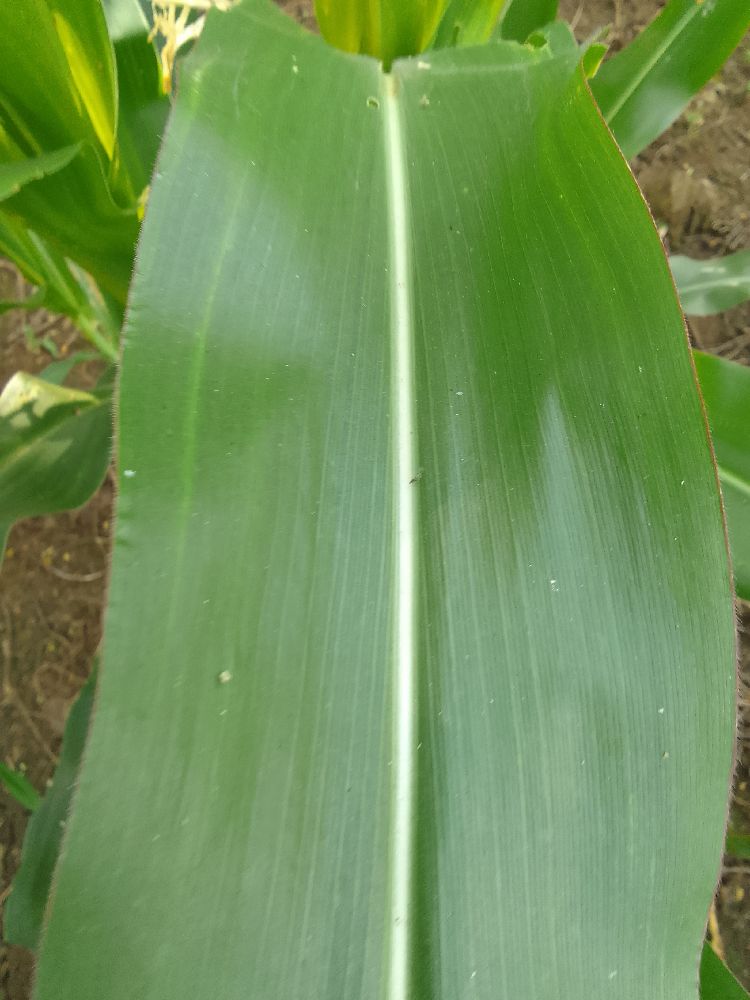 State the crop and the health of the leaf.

maize, healthy
